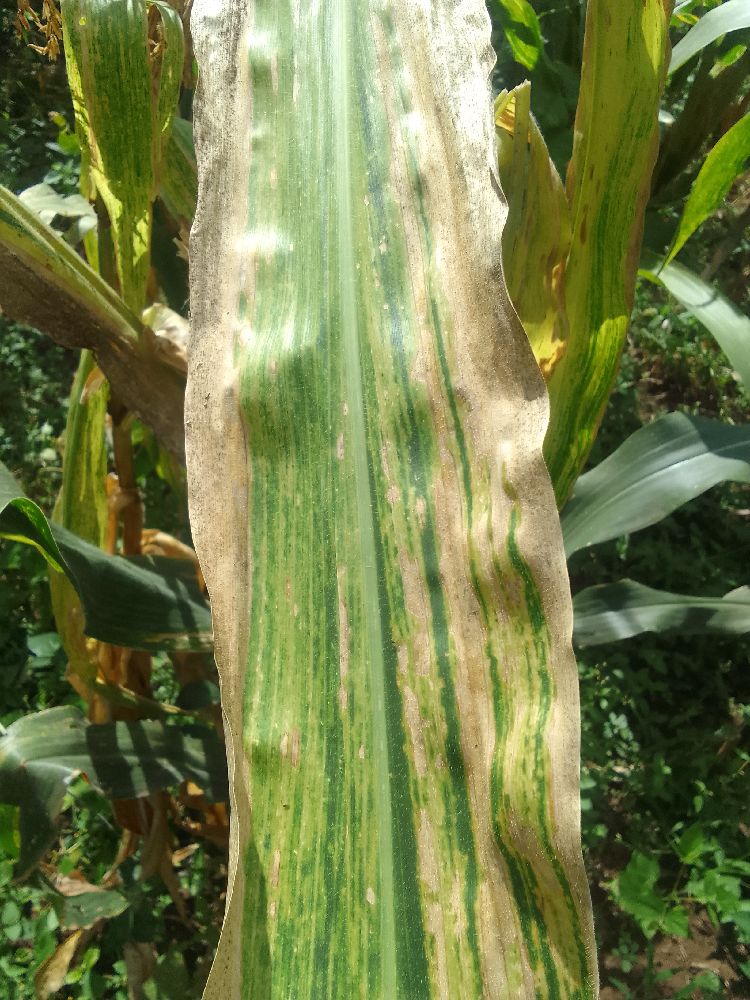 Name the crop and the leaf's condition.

maize, maize lethal necrosis
